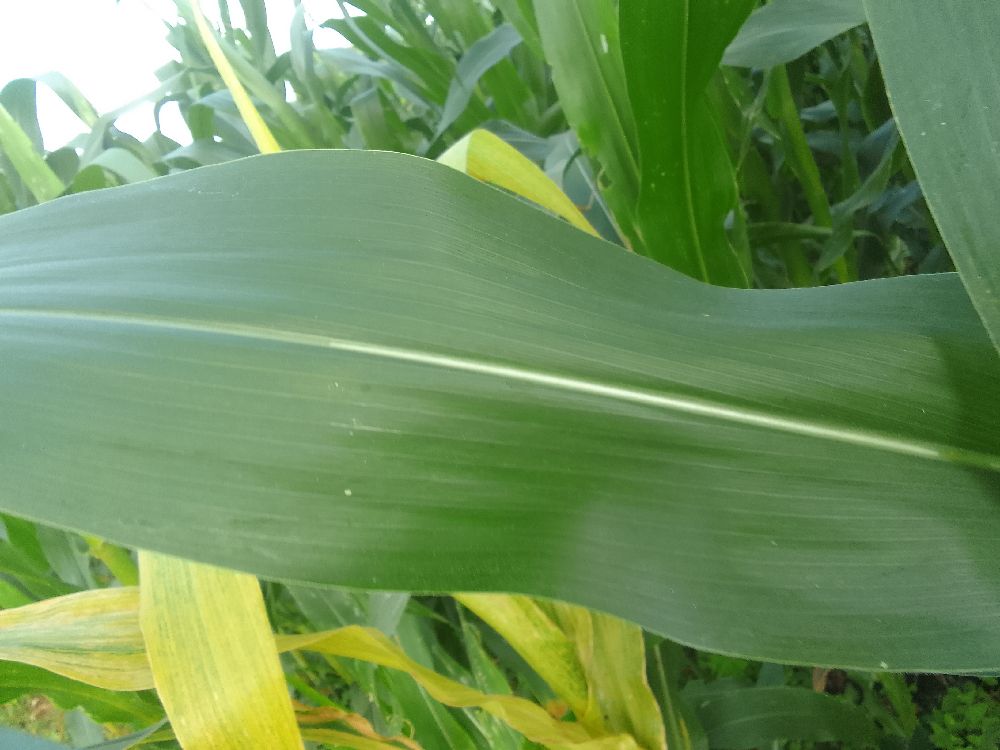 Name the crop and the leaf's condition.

maize, healthy
